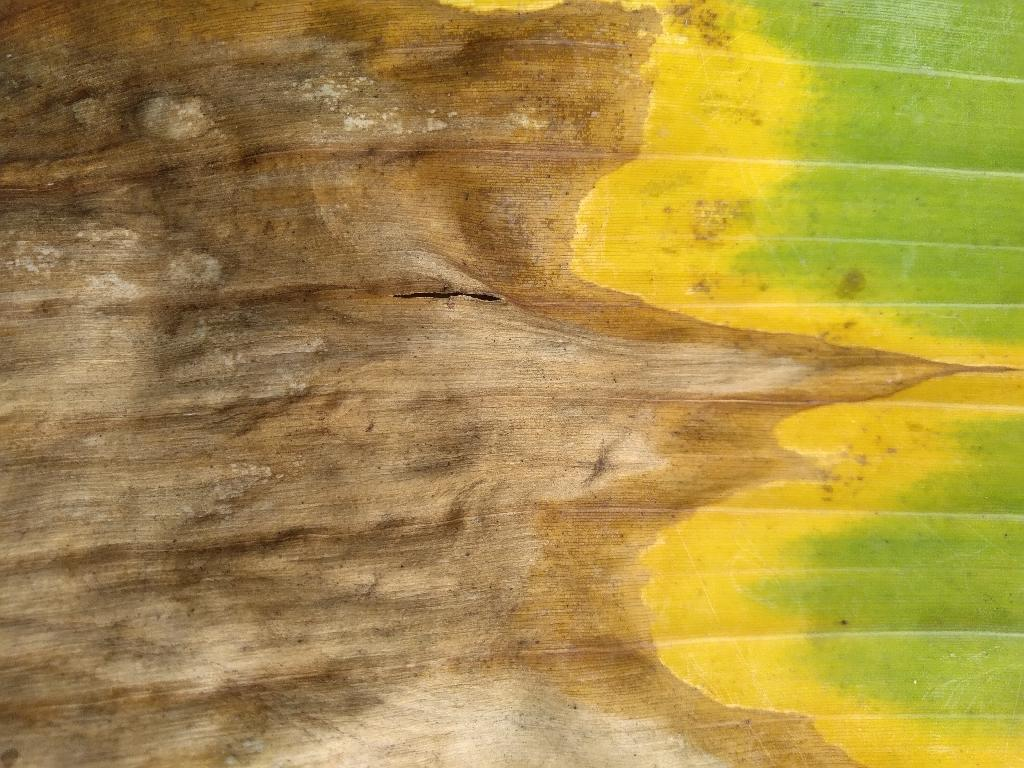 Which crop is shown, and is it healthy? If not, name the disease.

banana, fusarium wilt race 1
